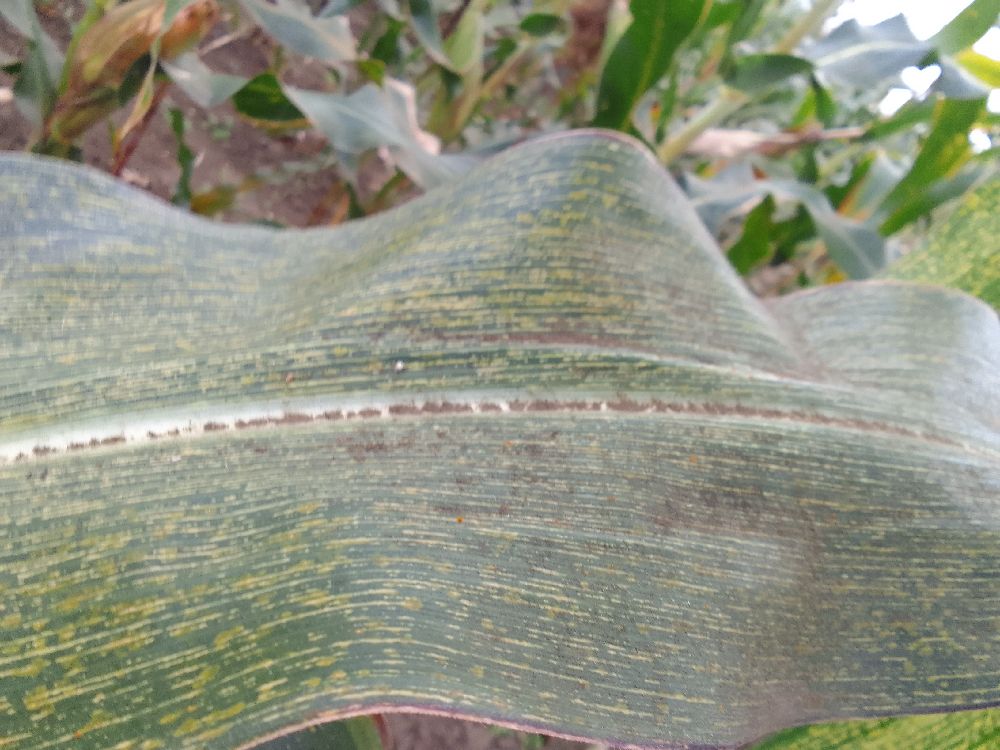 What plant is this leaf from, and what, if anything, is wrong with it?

maize, maize streak virus
